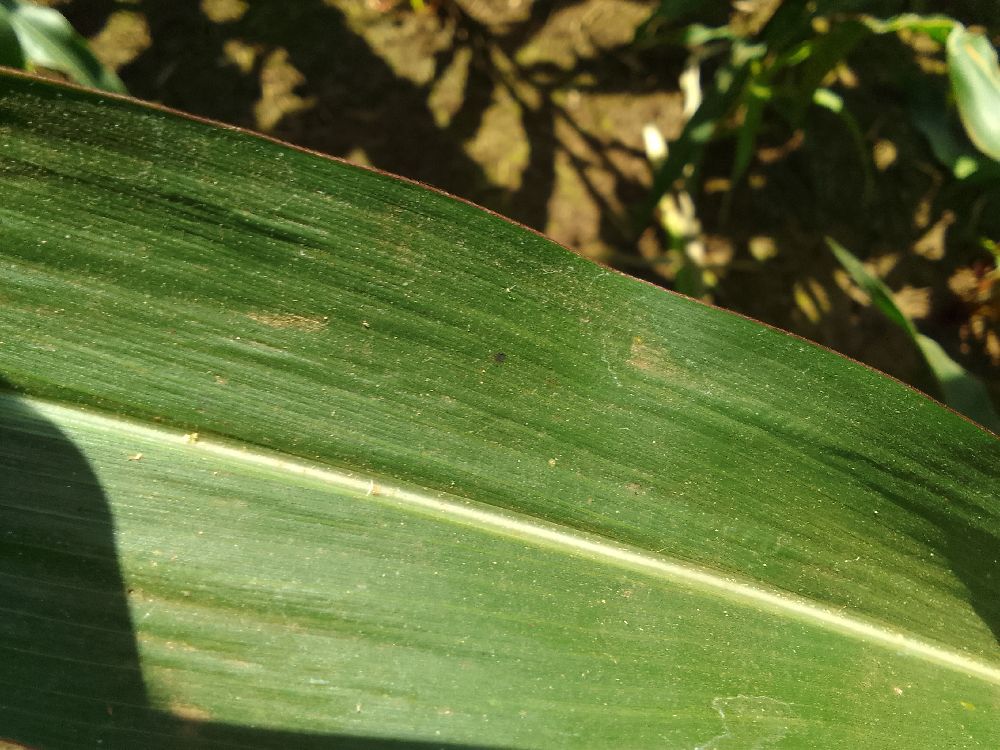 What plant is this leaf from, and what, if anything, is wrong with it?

maize, healthy
